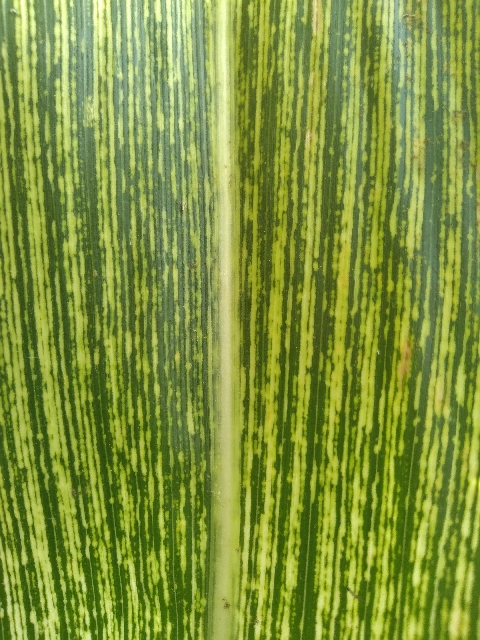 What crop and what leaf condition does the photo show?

maize, maize streak virus
